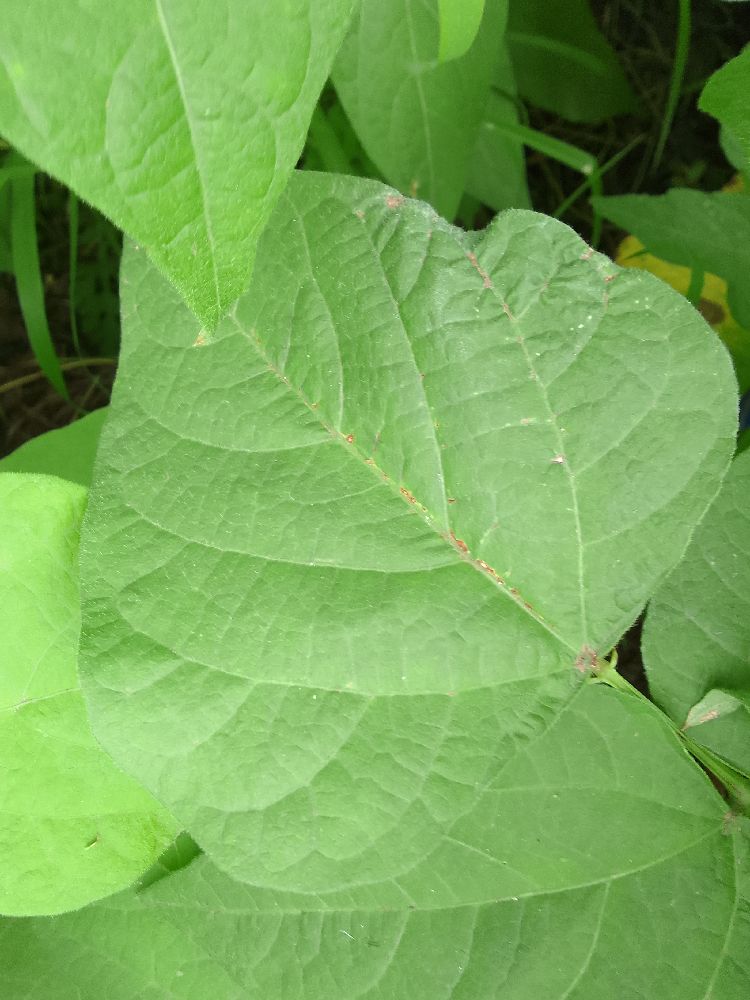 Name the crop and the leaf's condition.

common bean, healthy
